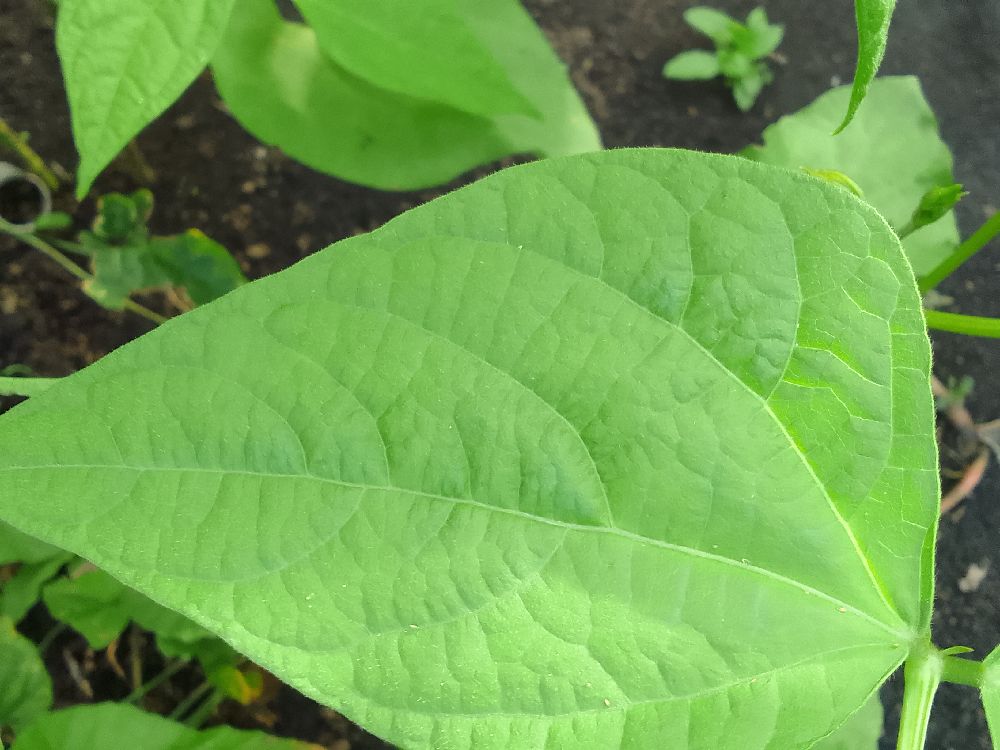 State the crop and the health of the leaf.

common bean, healthy
